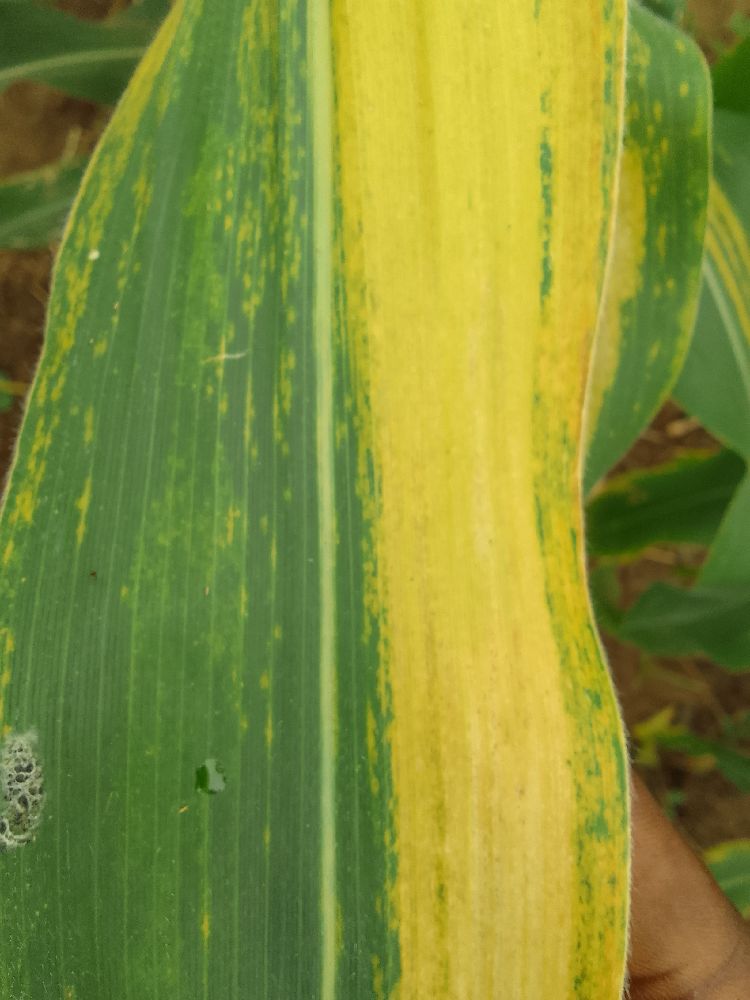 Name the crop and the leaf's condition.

maize, maize lethal necrosis
